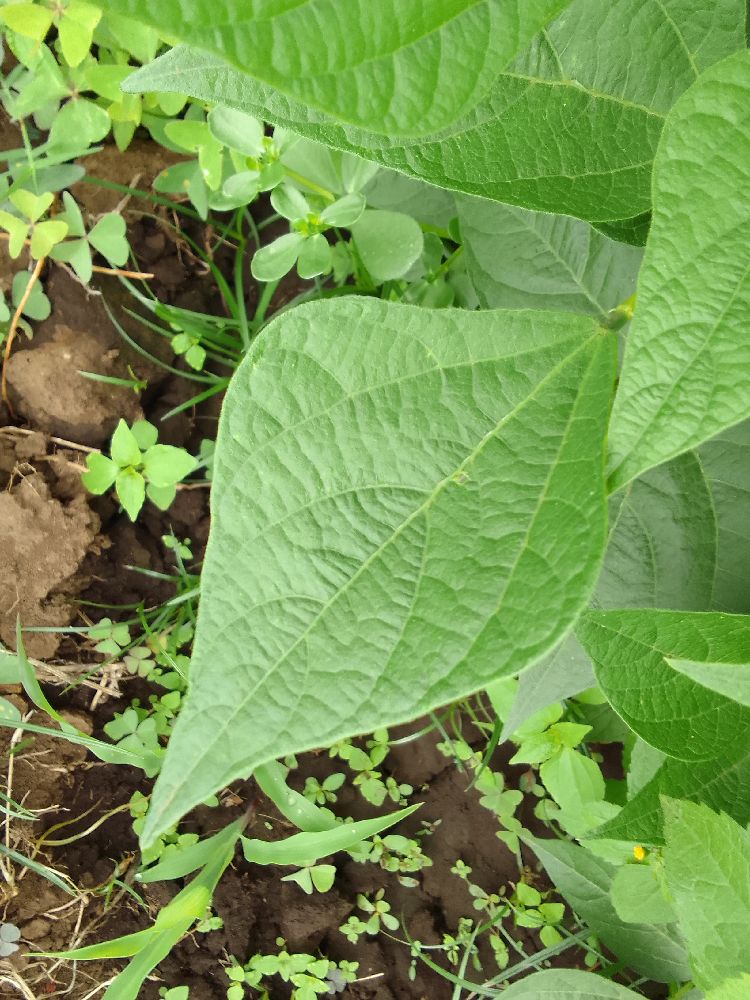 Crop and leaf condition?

common bean, healthy
